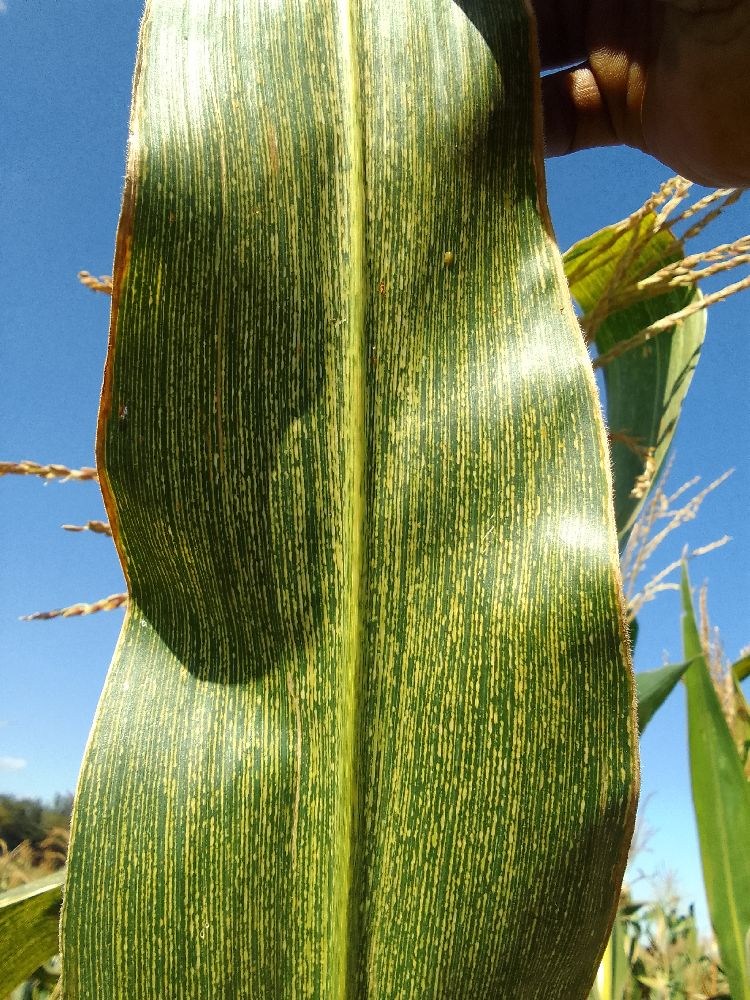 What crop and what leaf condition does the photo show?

maize, maize streak virus
